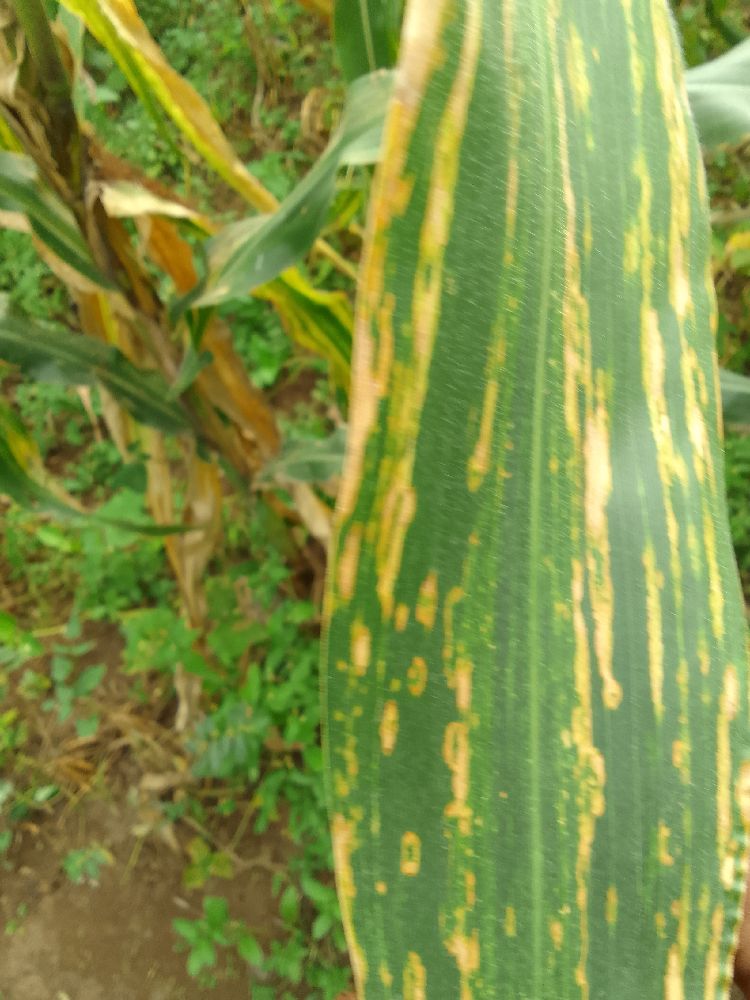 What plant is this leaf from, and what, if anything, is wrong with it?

maize, maize lethal necrosis
